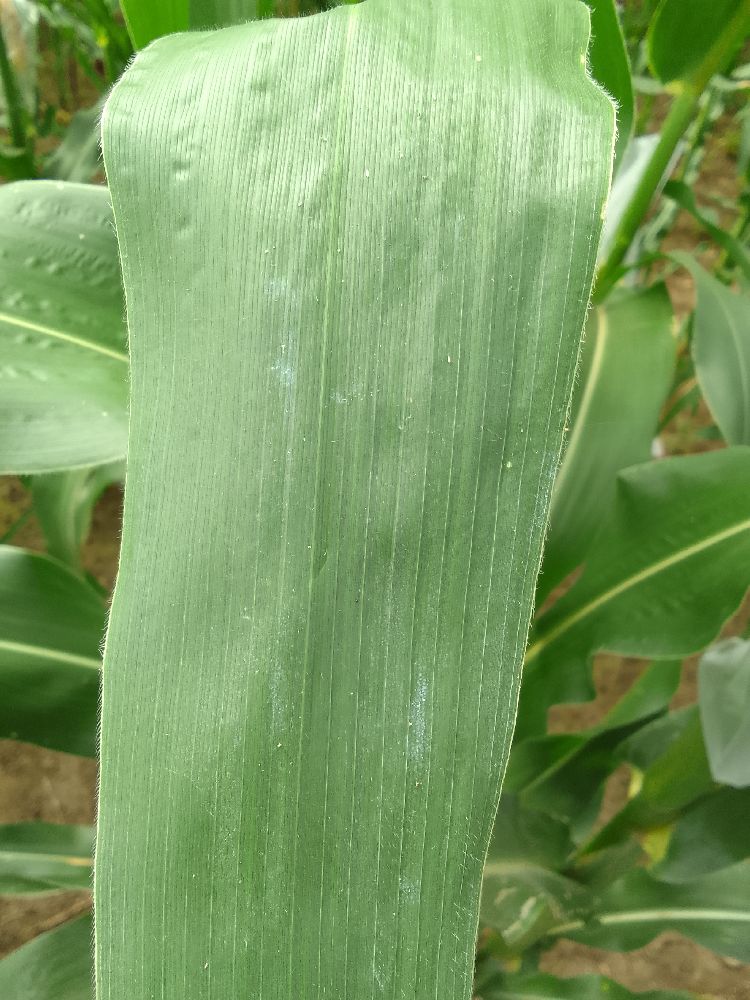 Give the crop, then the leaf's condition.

maize, healthy
